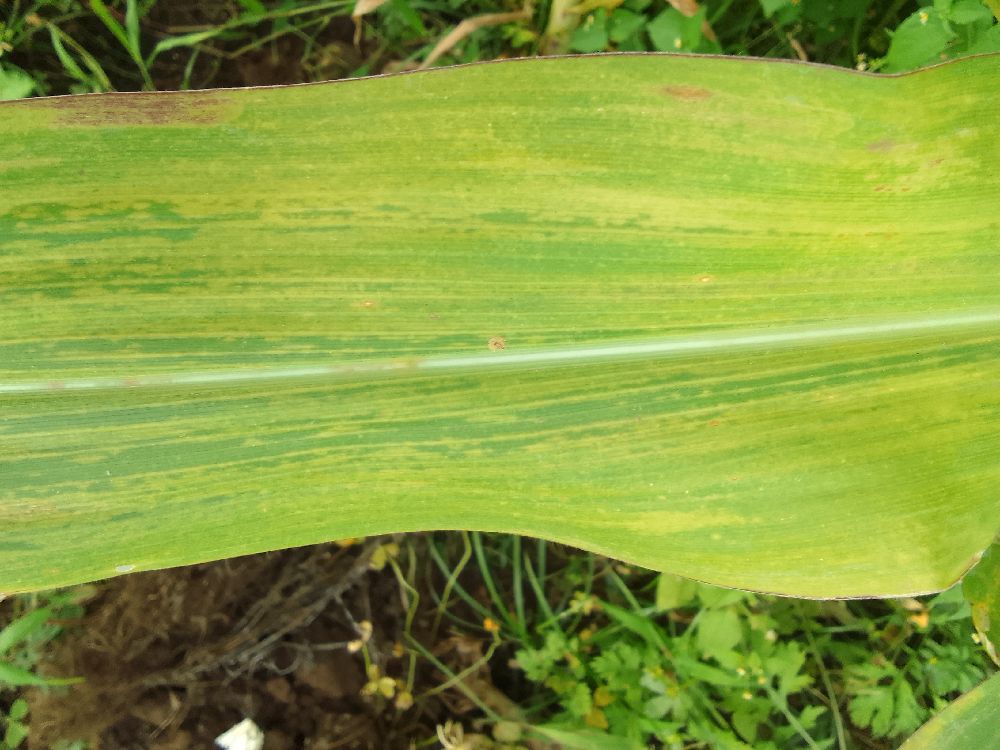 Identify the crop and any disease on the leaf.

maize, maize lethal necrosis
